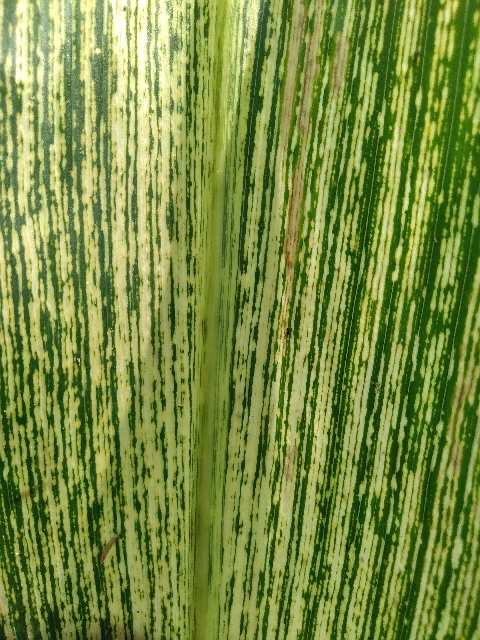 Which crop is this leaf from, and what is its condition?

maize, maize streak virus
